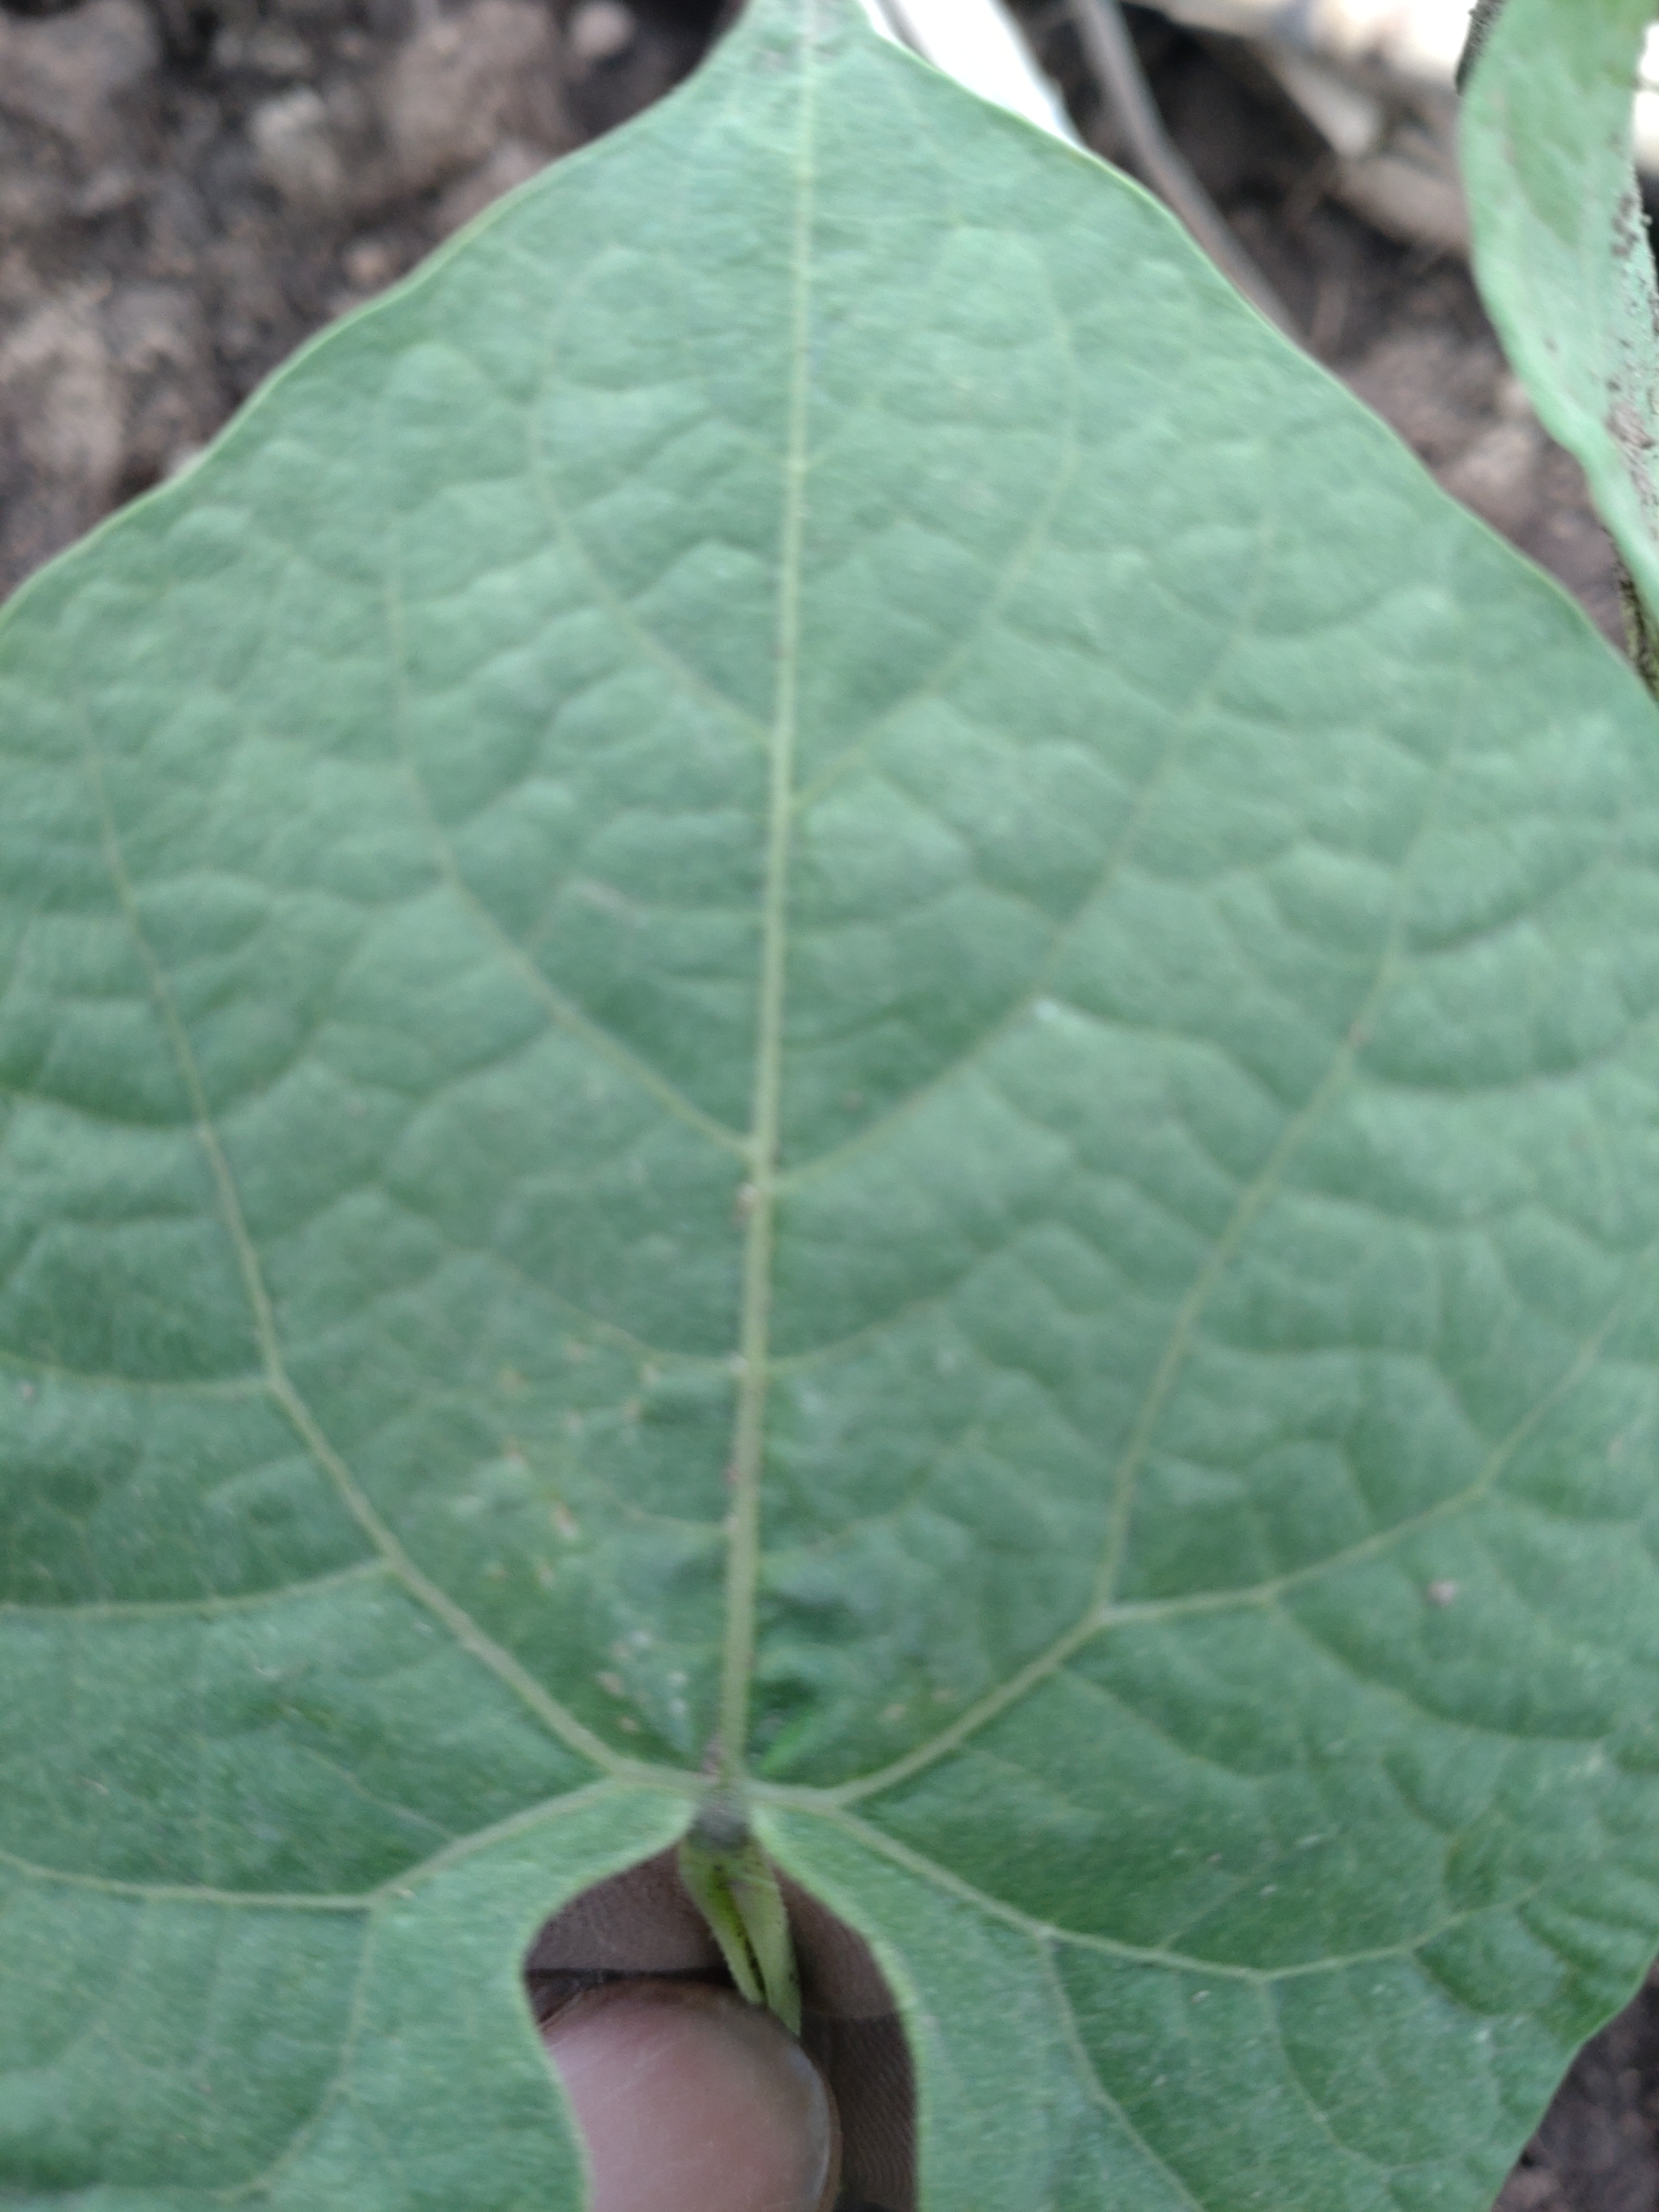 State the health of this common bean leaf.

healthy
